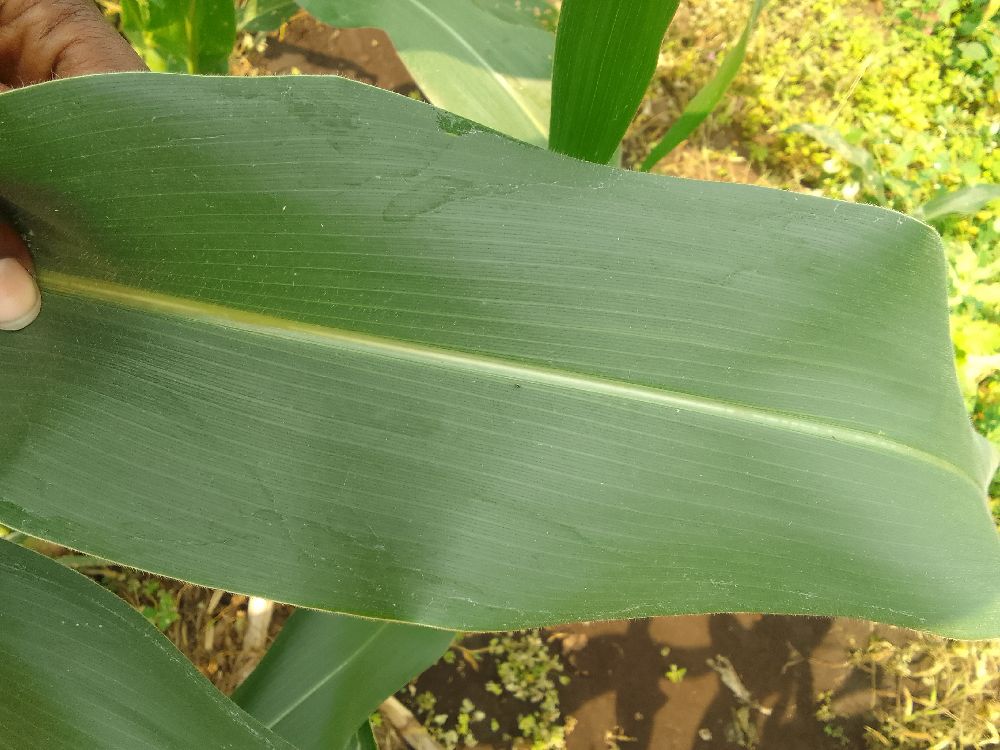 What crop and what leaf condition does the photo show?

maize, healthy
